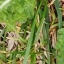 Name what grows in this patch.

structured weed
